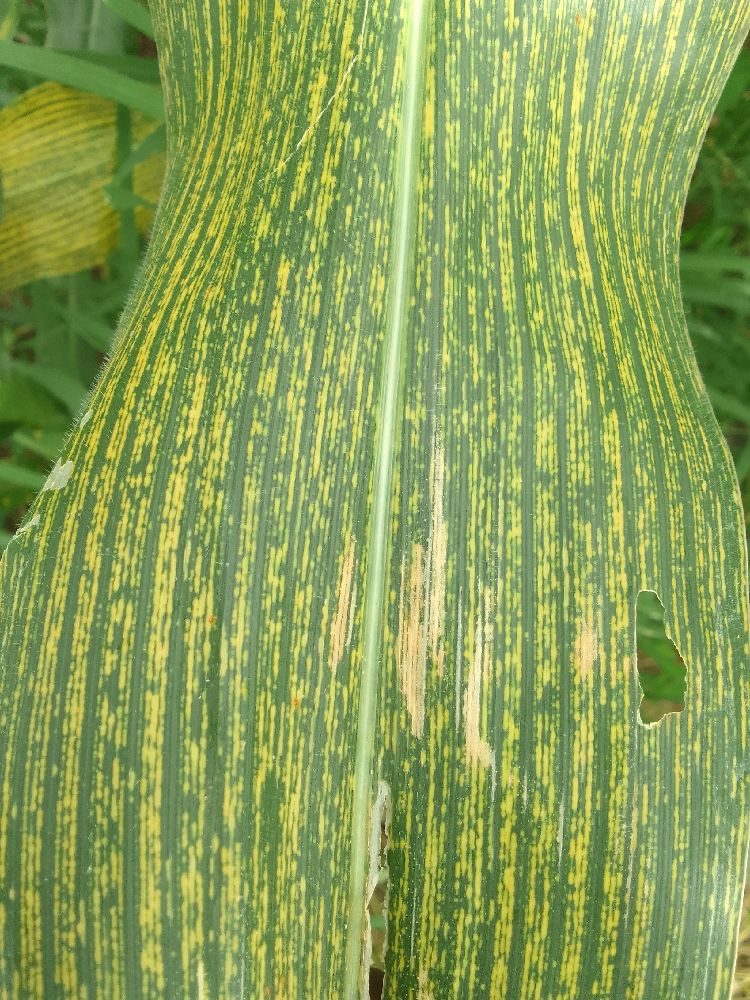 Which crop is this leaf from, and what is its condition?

maize, maize streak virus
